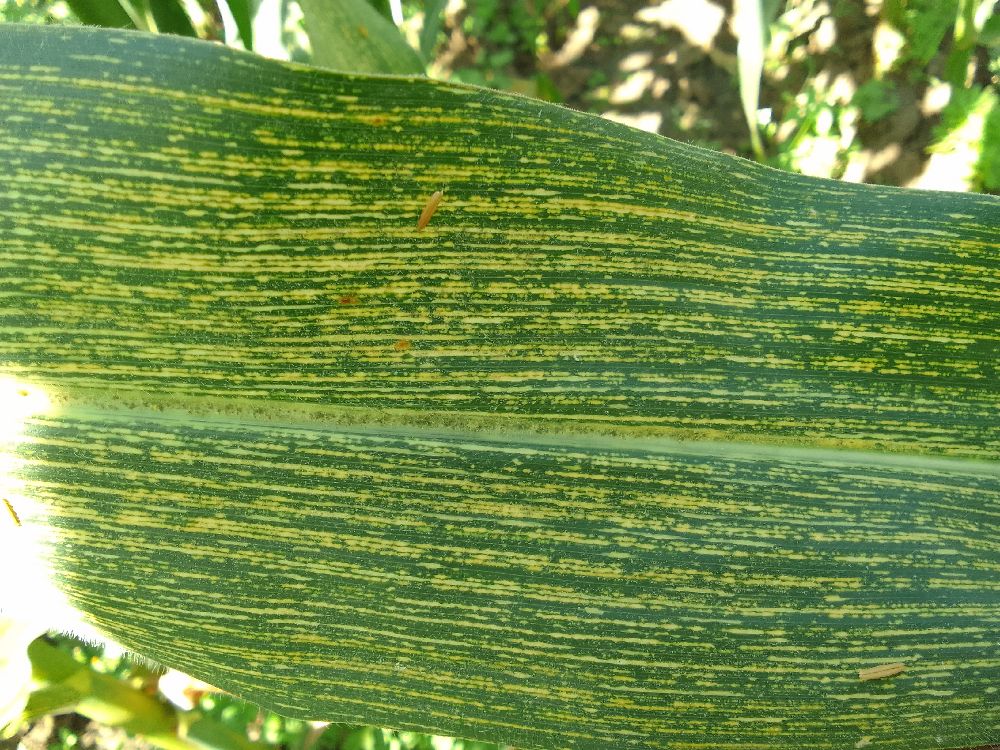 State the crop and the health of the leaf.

maize, maize streak virus
